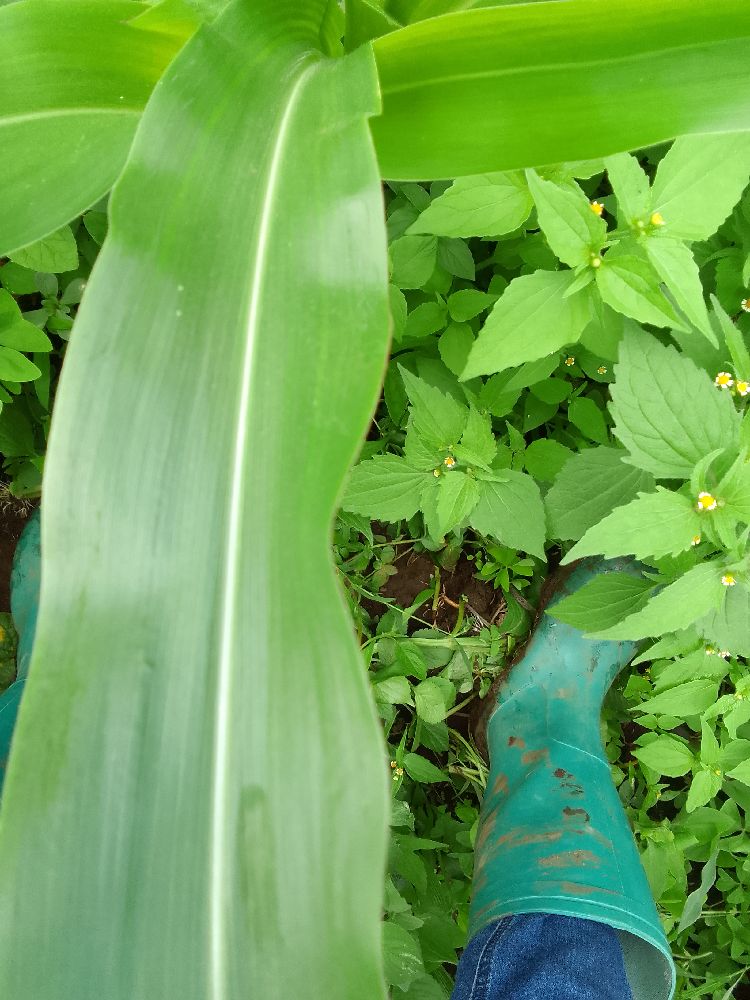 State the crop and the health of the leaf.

maize, healthy
